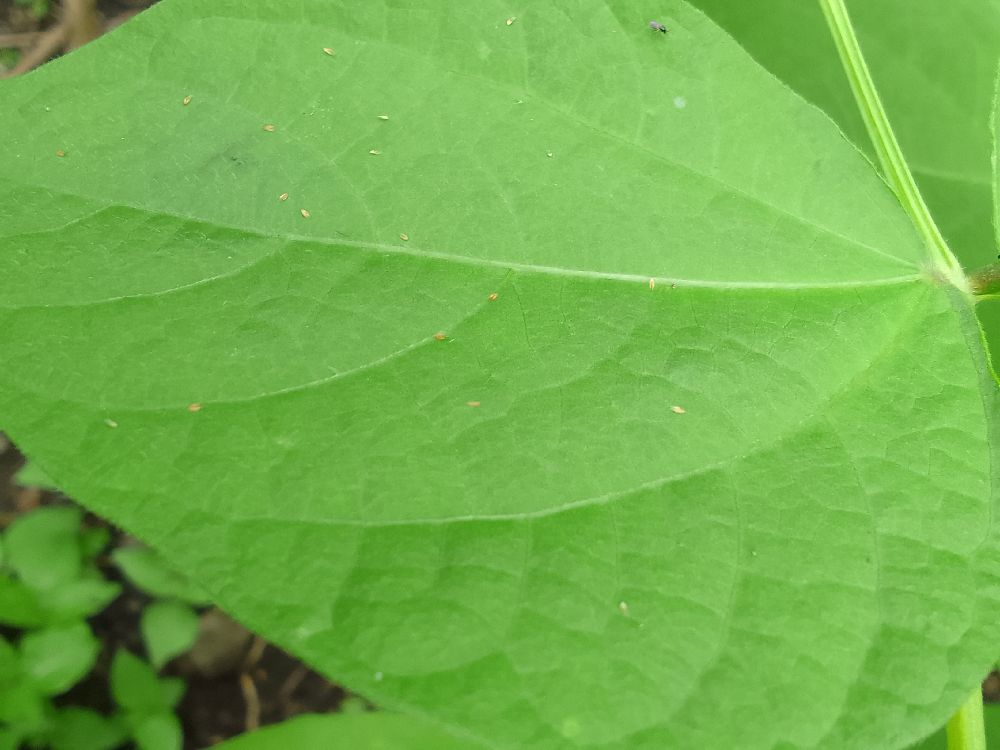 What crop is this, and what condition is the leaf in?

common bean, healthy
